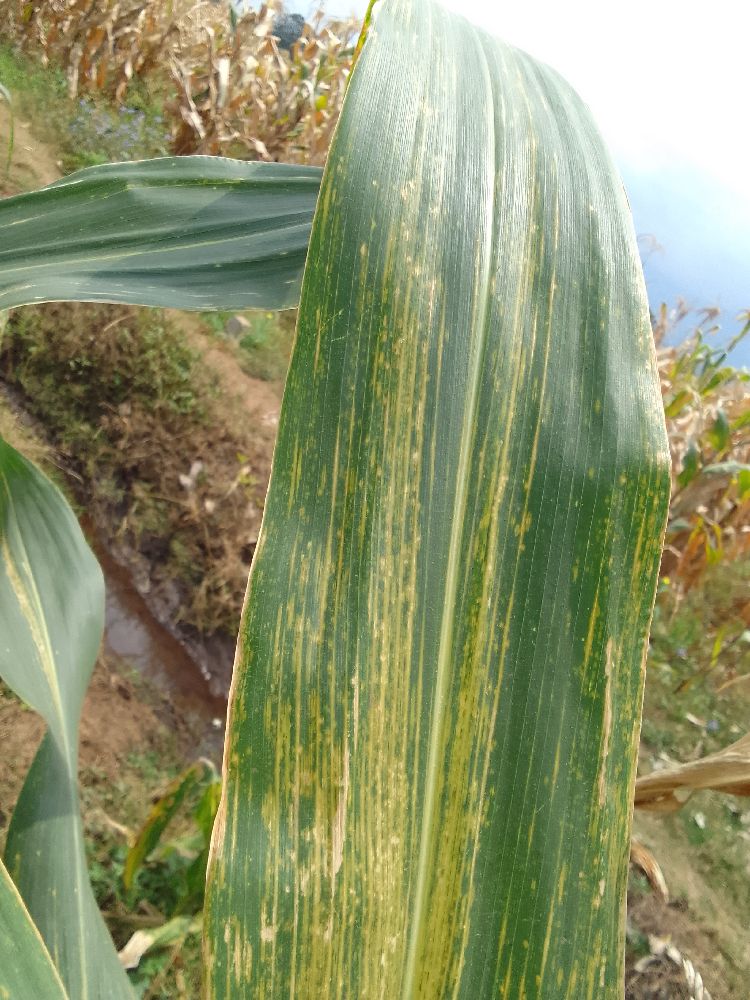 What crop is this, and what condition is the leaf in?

maize, maize lethal necrosis
